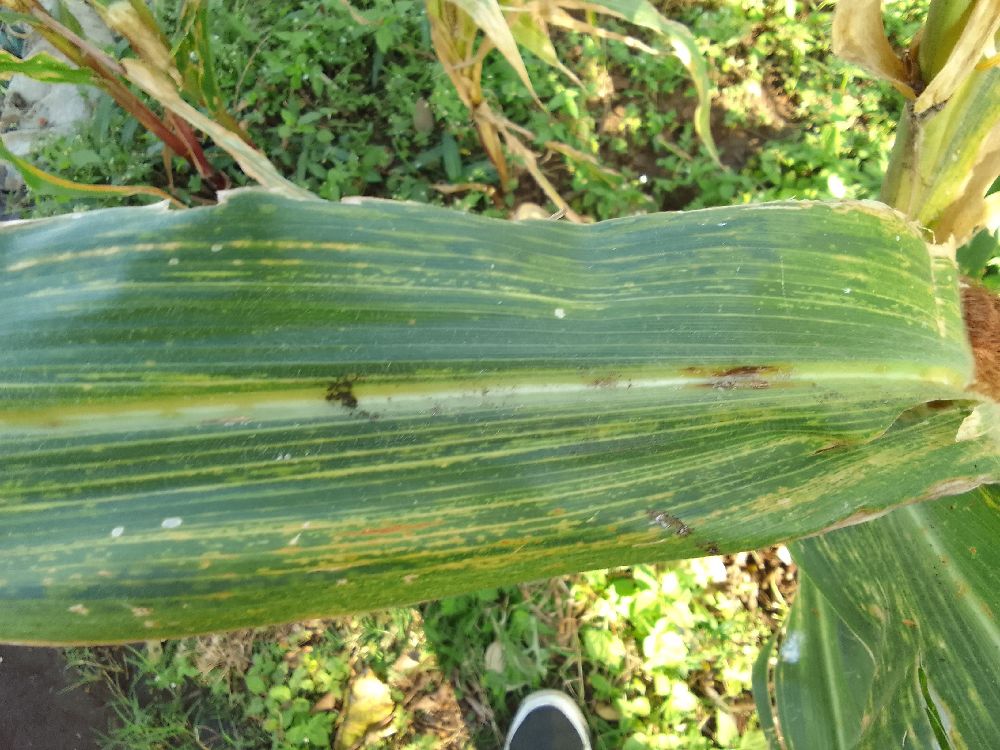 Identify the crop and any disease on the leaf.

maize, maize lethal necrosis
